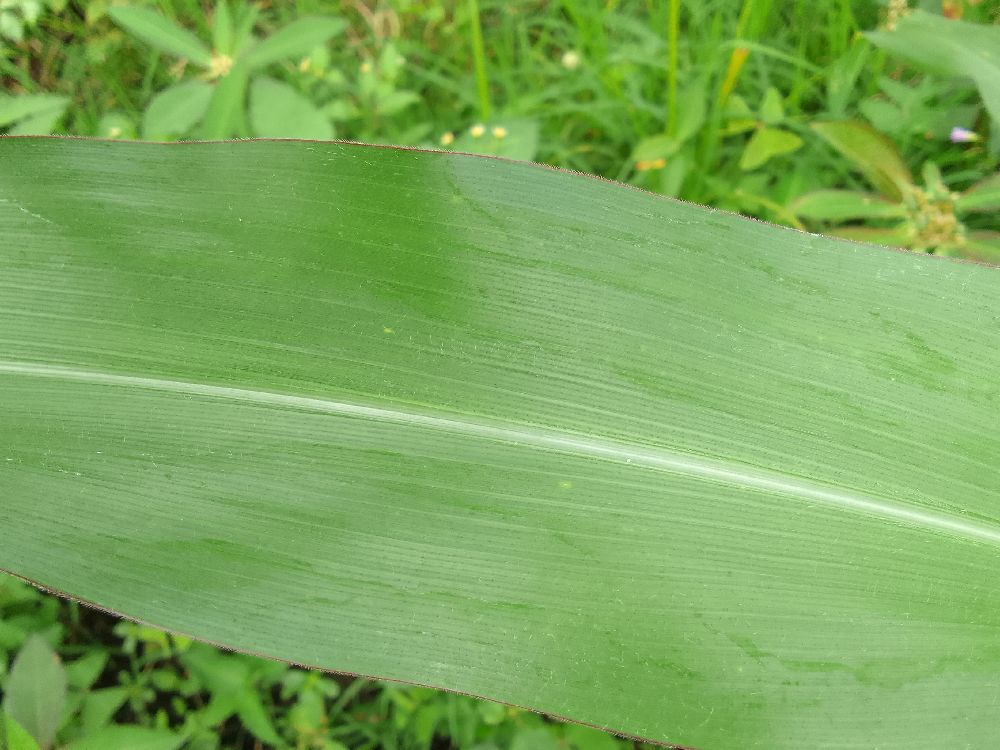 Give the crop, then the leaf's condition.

maize, healthy
